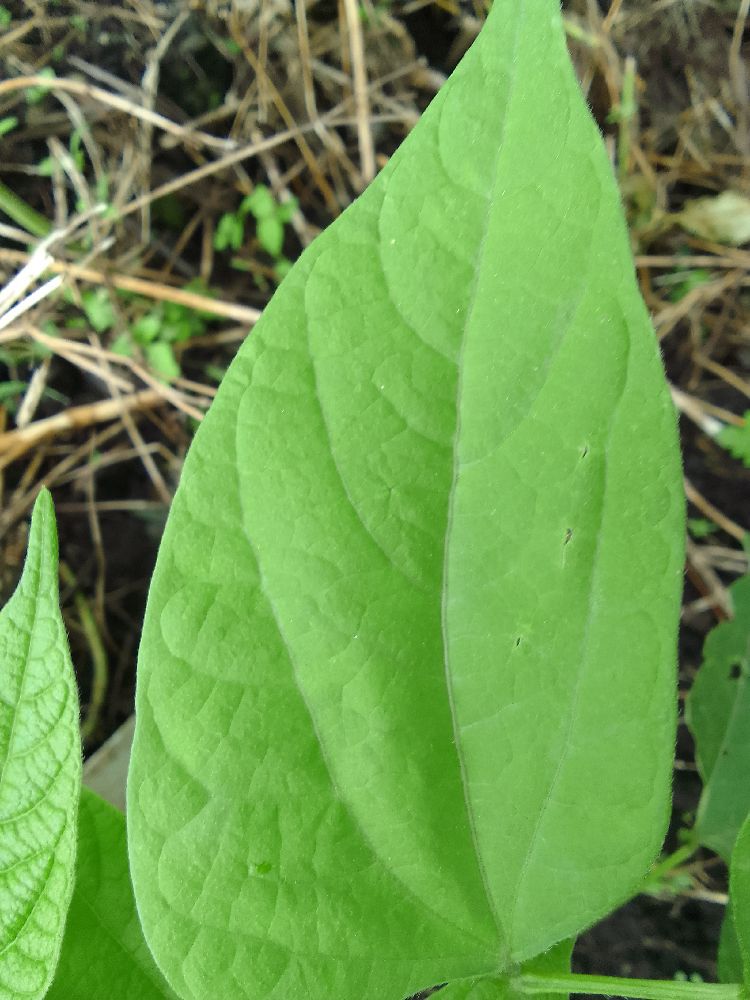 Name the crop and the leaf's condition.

common bean, healthy
